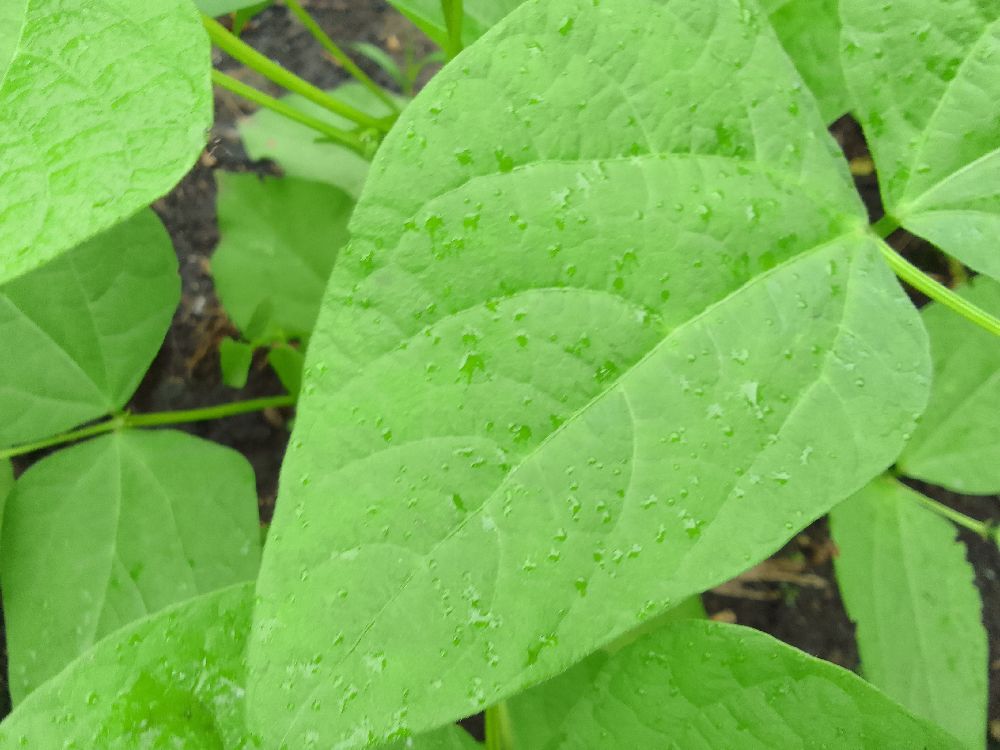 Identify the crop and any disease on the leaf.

common bean, healthy
